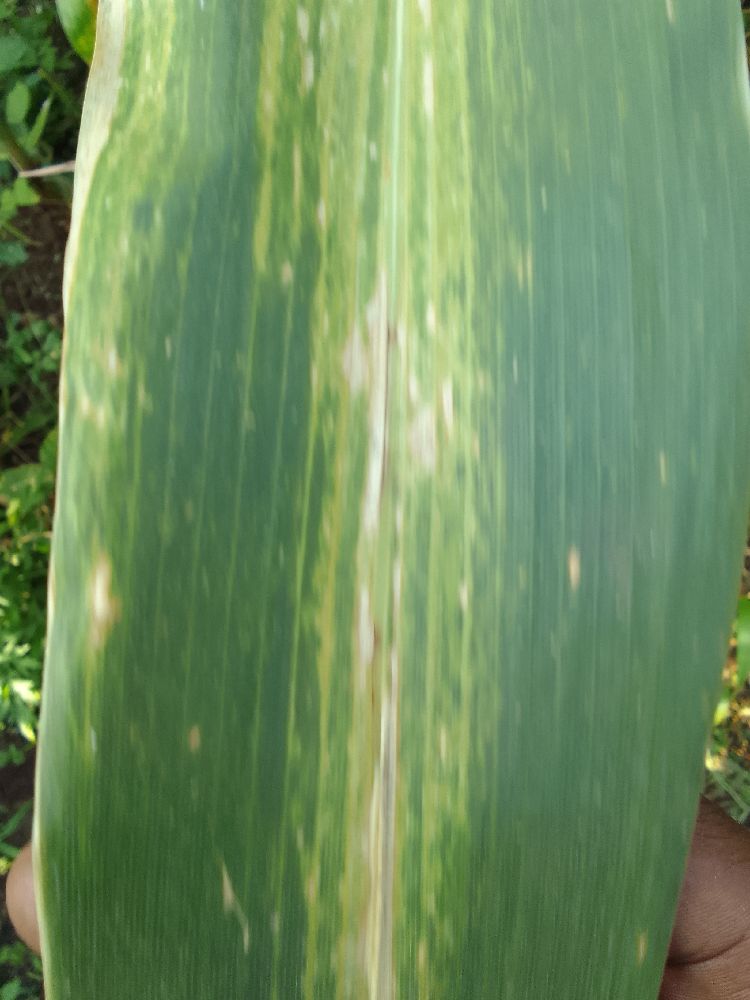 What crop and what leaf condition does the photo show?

maize, maize lethal necrosis
